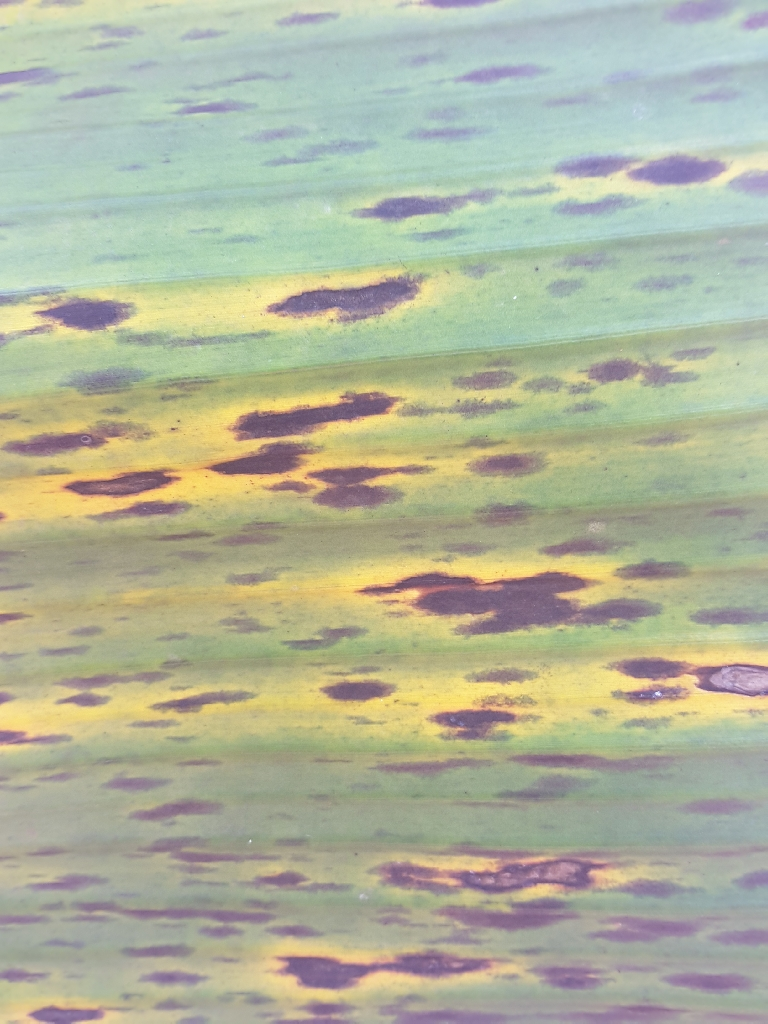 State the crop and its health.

banana, black sigatoka
